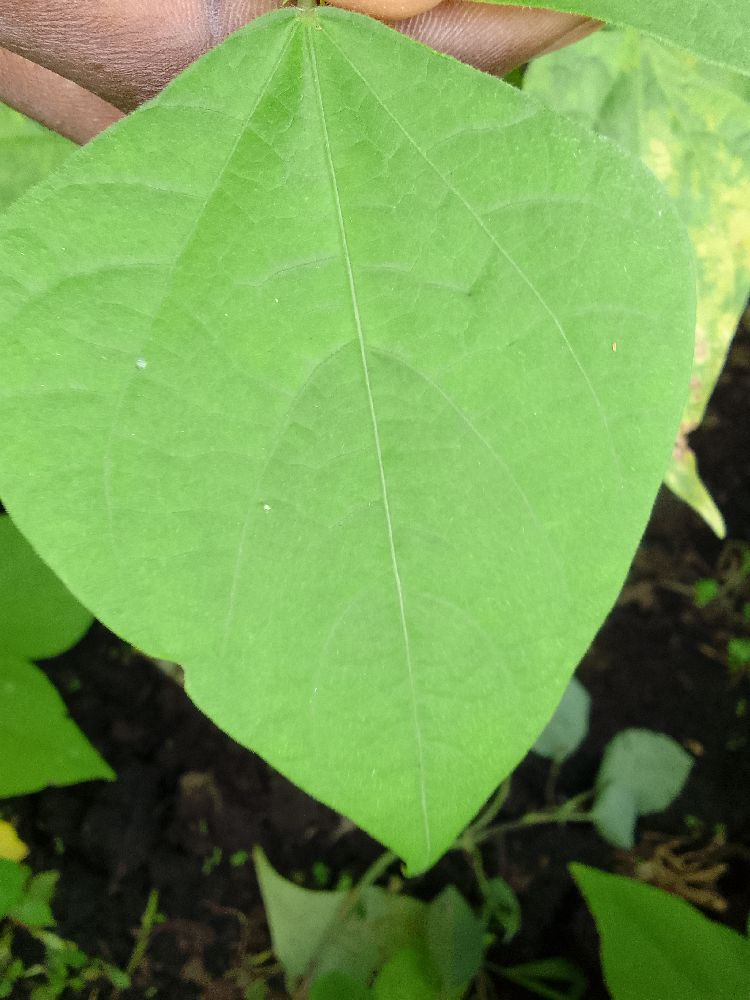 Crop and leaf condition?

common bean, healthy
